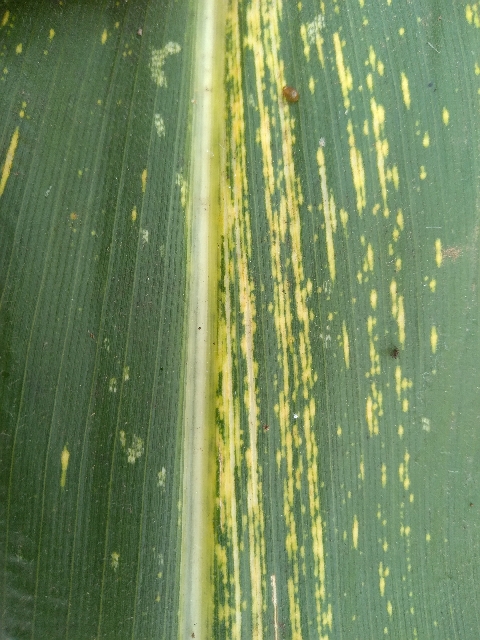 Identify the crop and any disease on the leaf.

maize, maize streak virus
